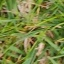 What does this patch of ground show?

grass
